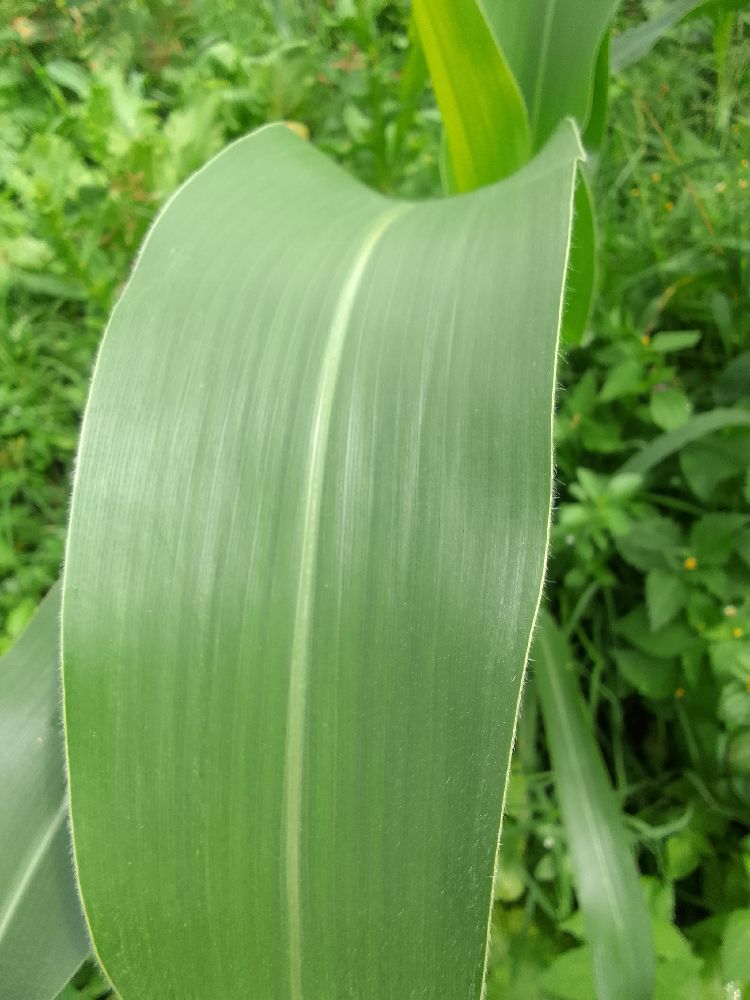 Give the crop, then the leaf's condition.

maize, healthy
